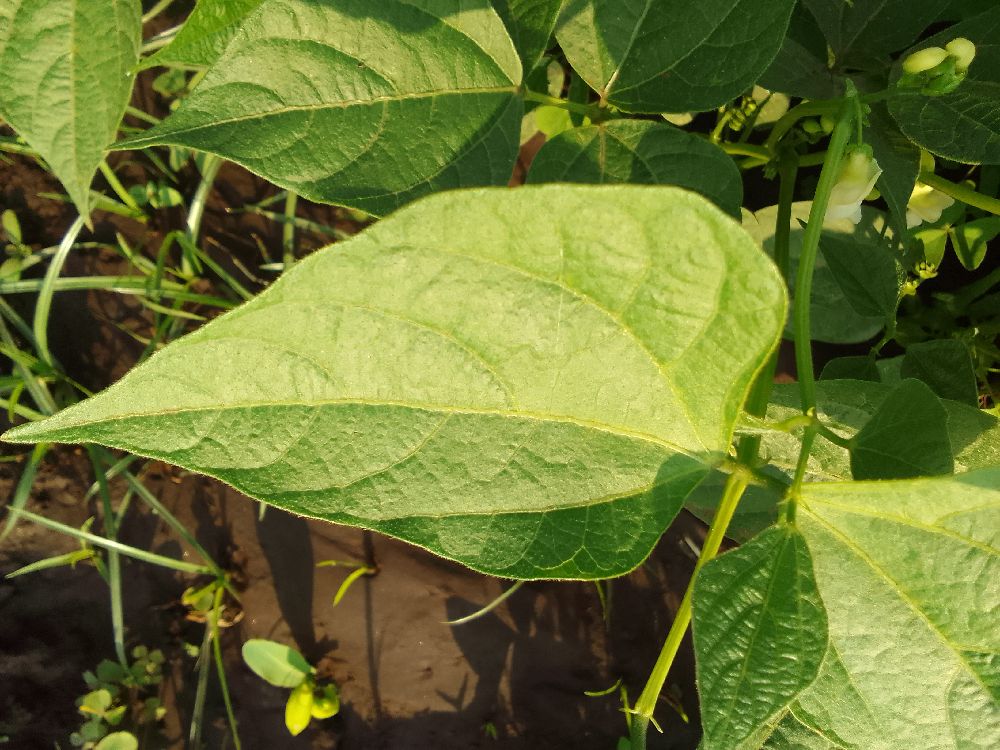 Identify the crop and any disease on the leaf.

common bean, healthy
